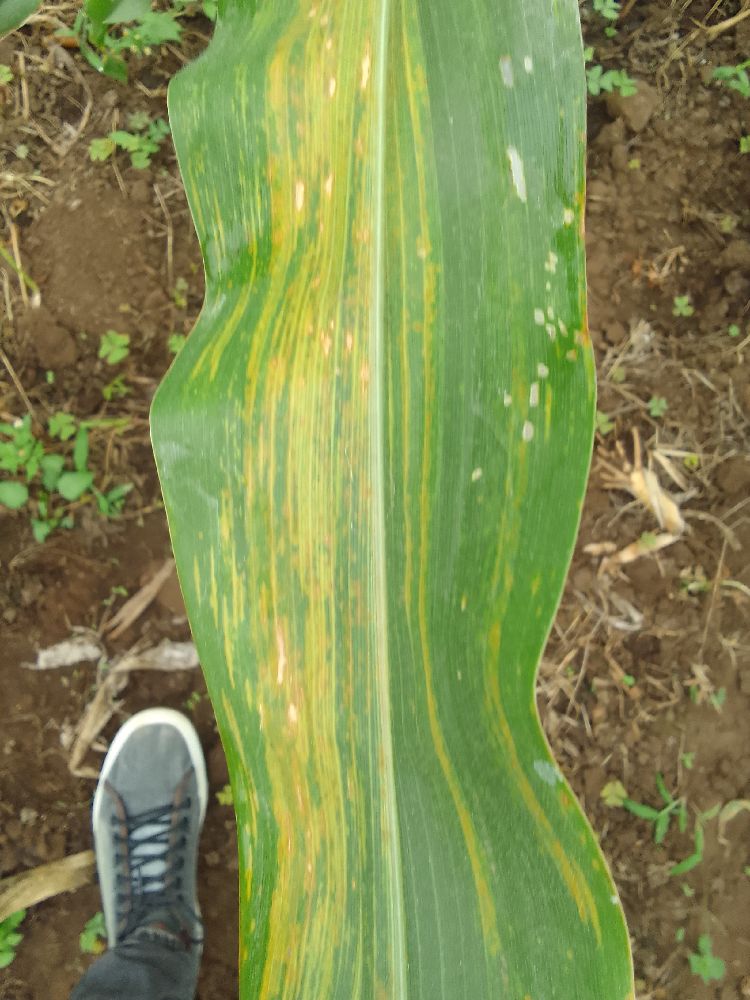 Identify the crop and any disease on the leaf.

maize, maize lethal necrosis
